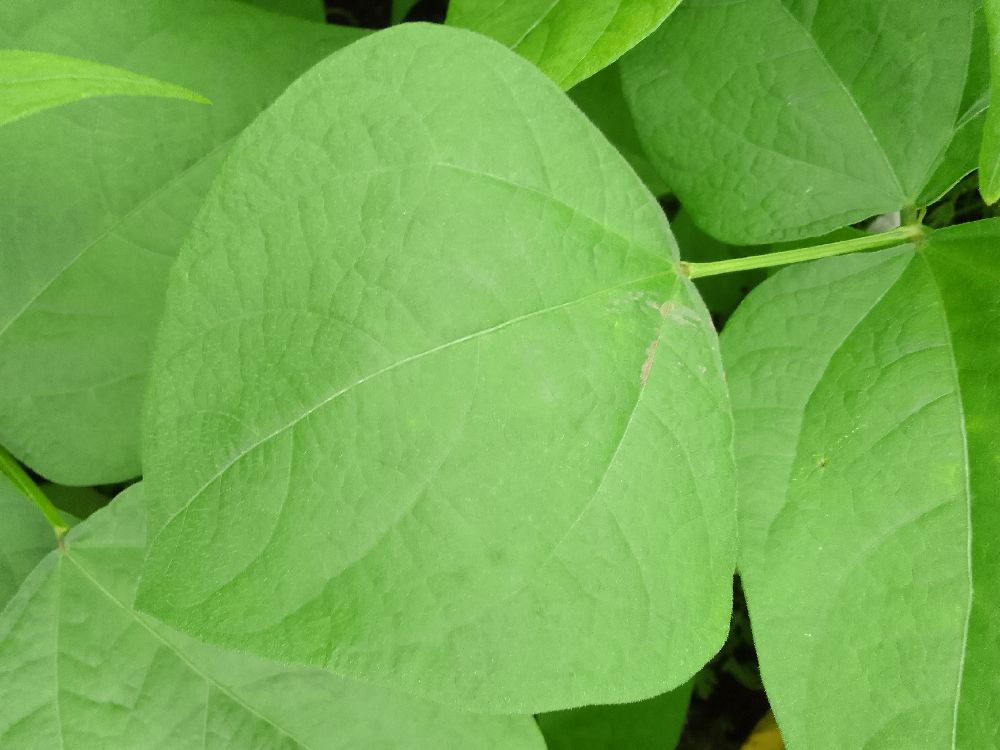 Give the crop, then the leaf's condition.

common bean, healthy
